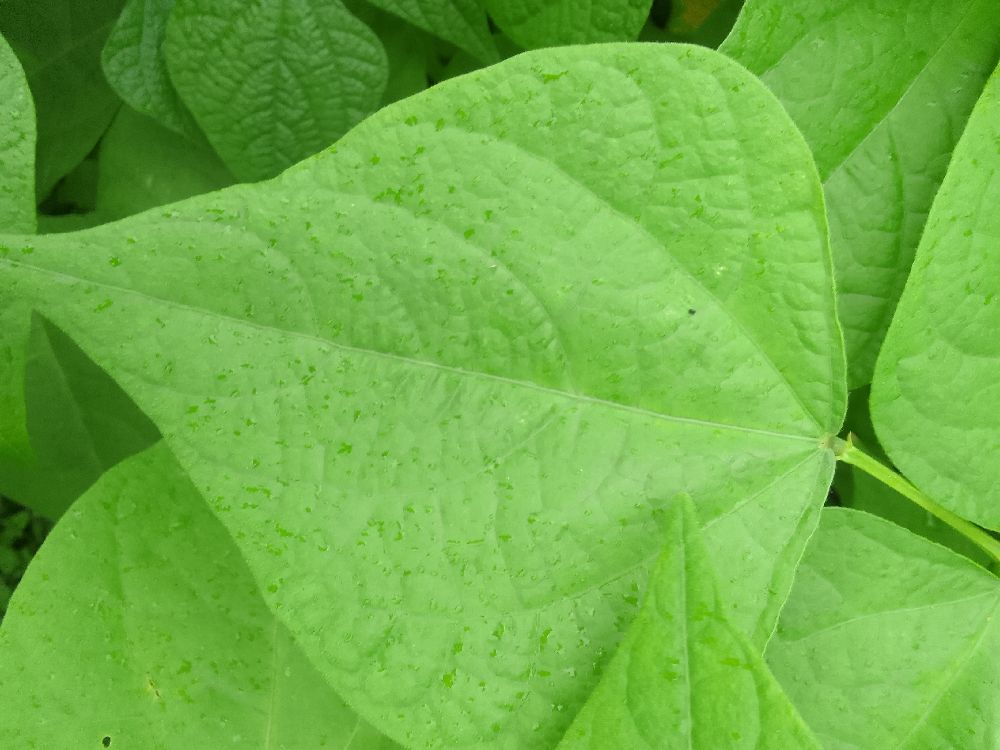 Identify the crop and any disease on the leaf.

common bean, healthy
